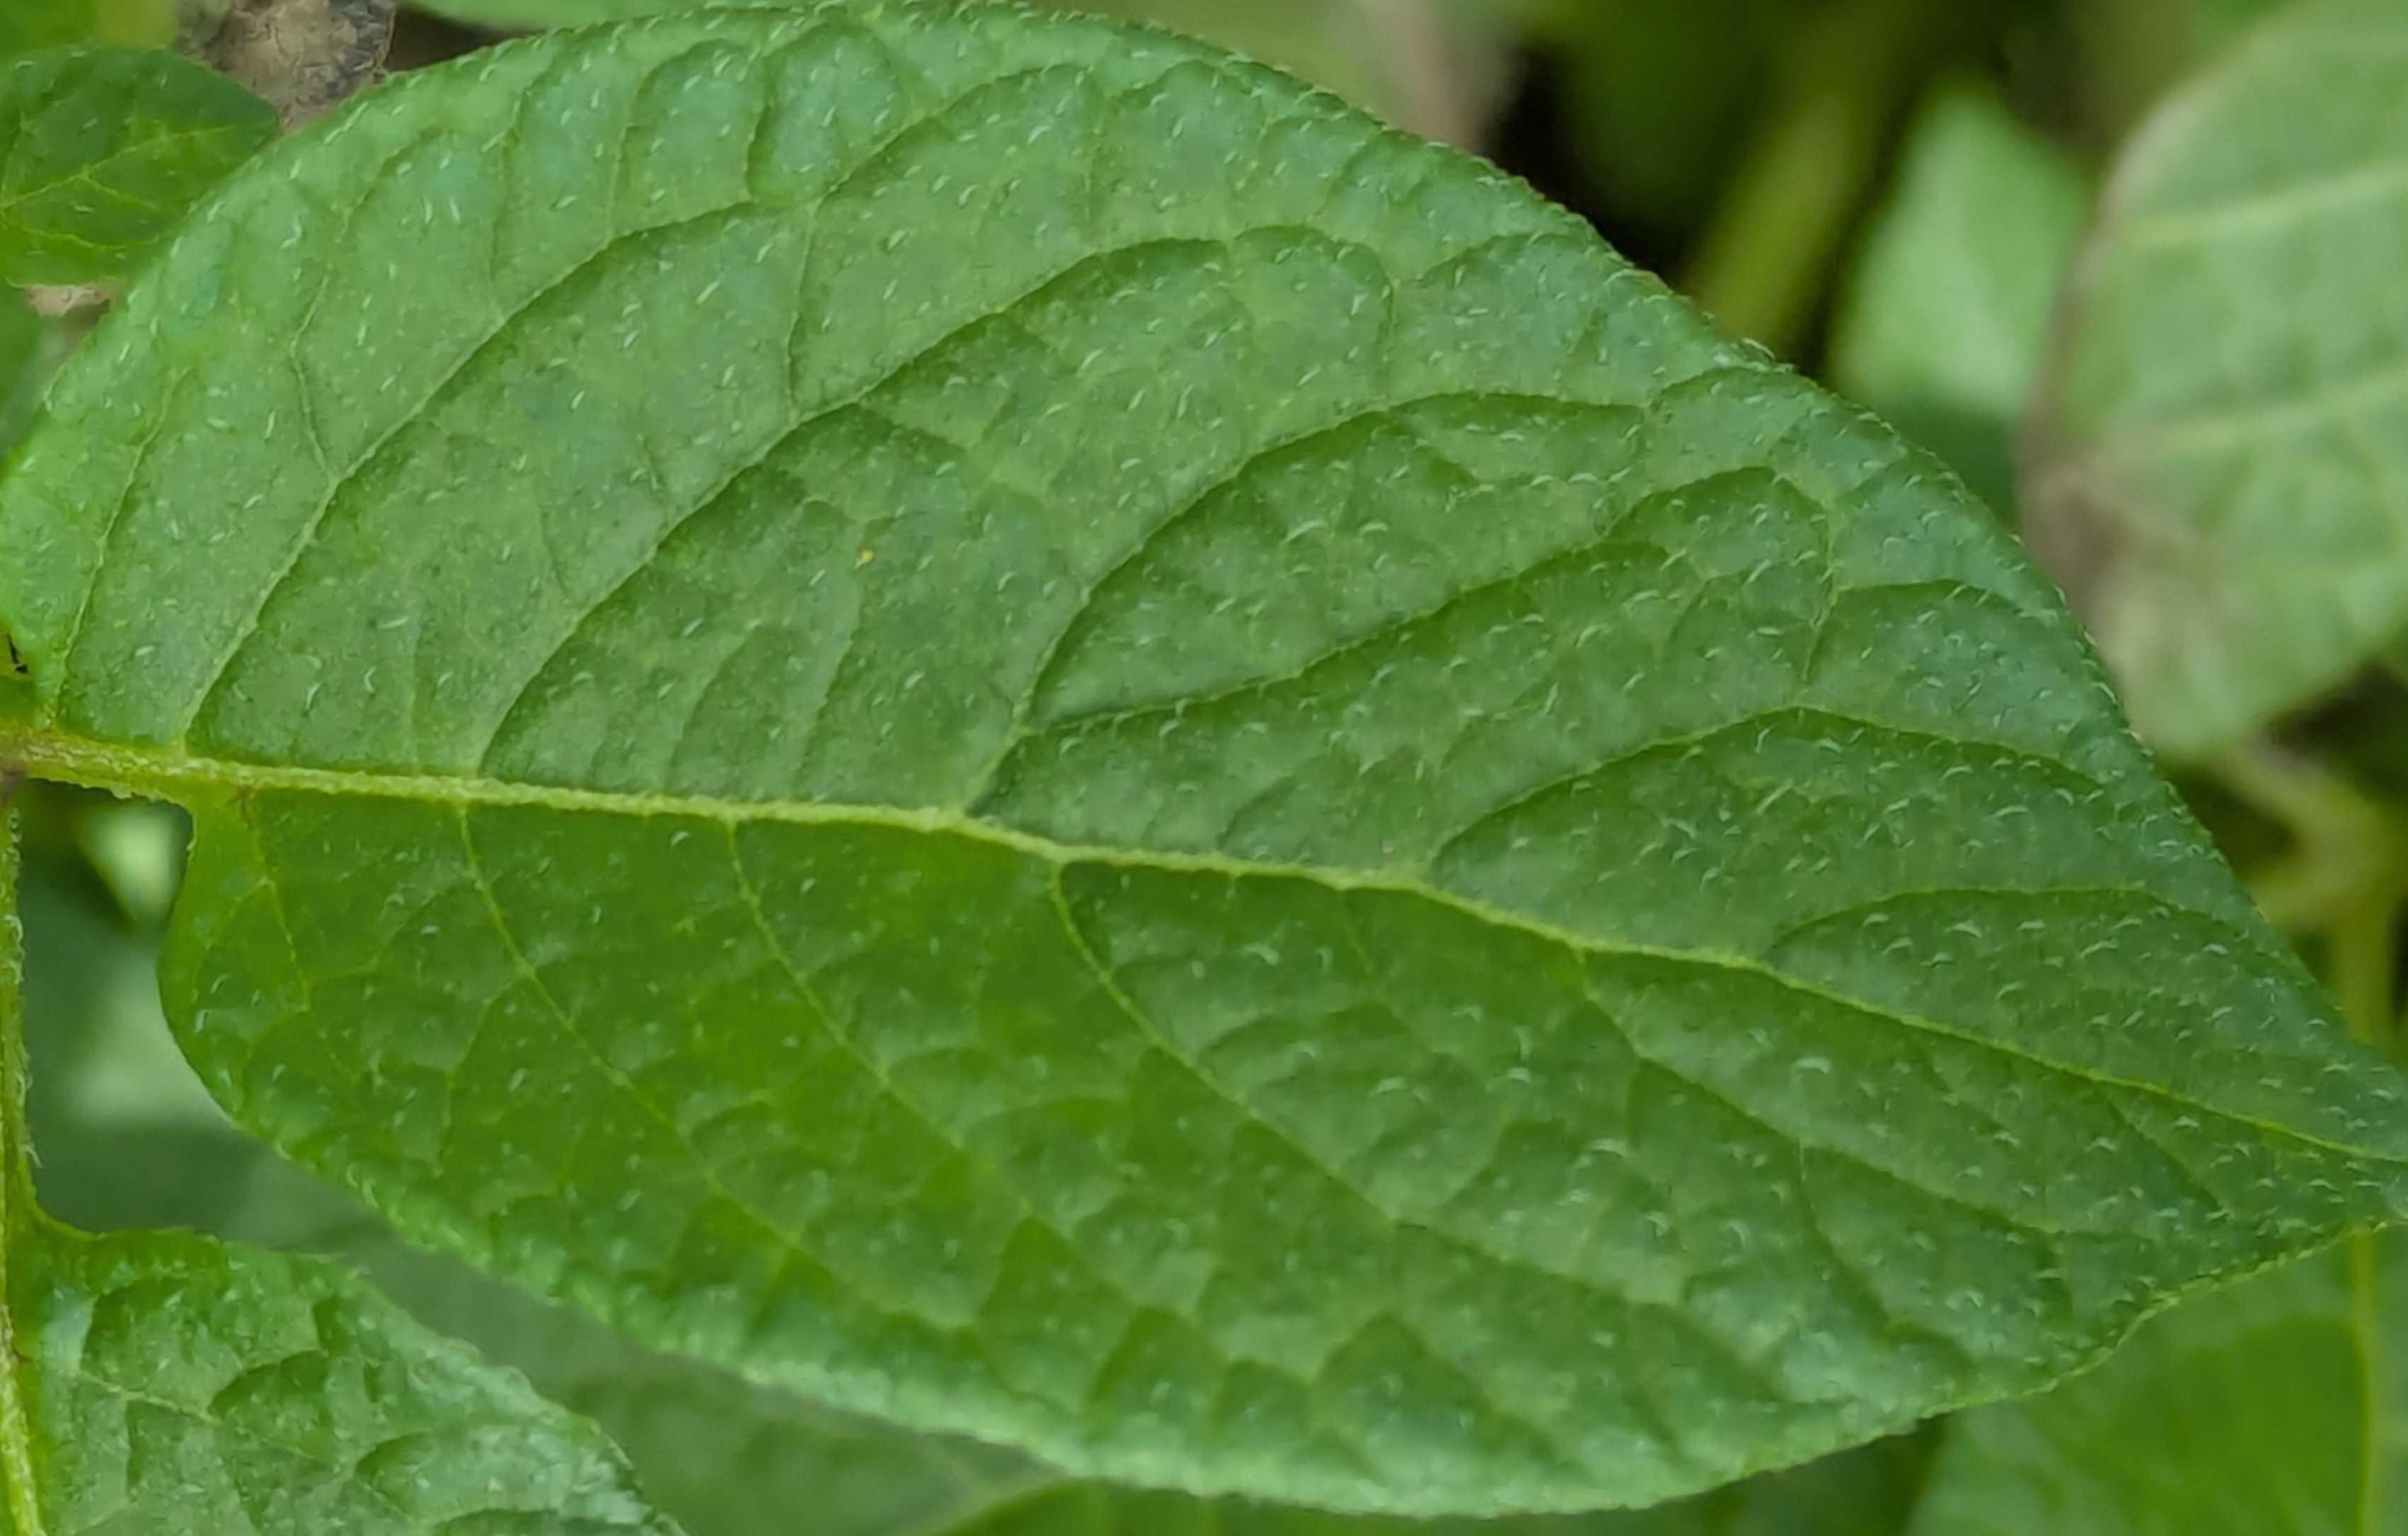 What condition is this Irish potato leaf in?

healthy
